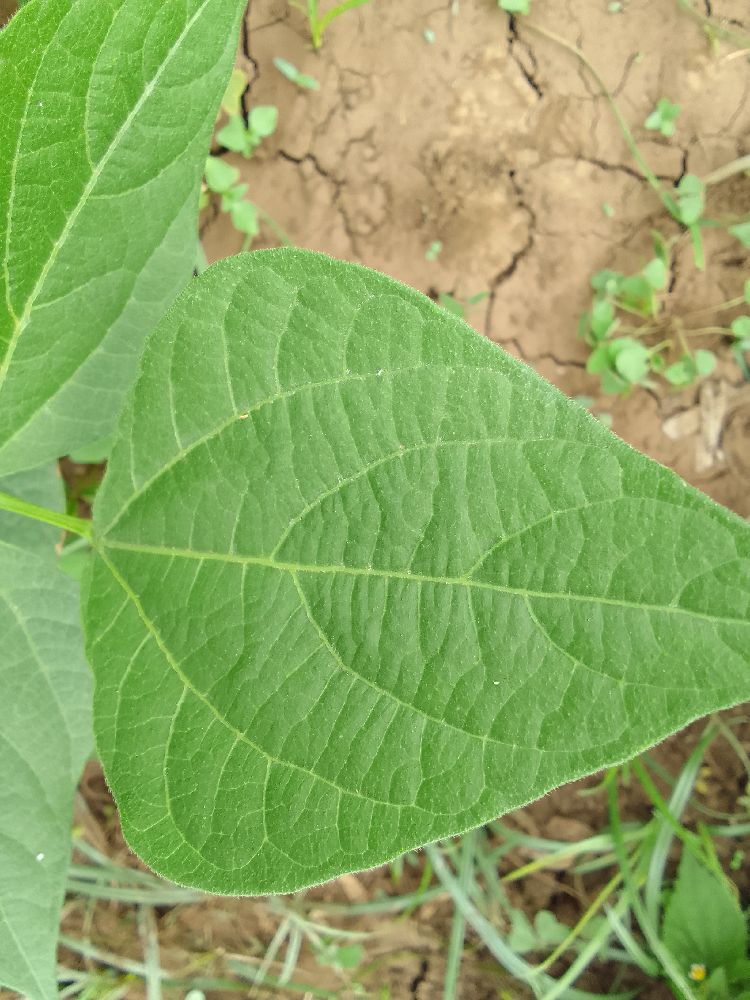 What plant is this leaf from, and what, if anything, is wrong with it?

common bean, healthy
